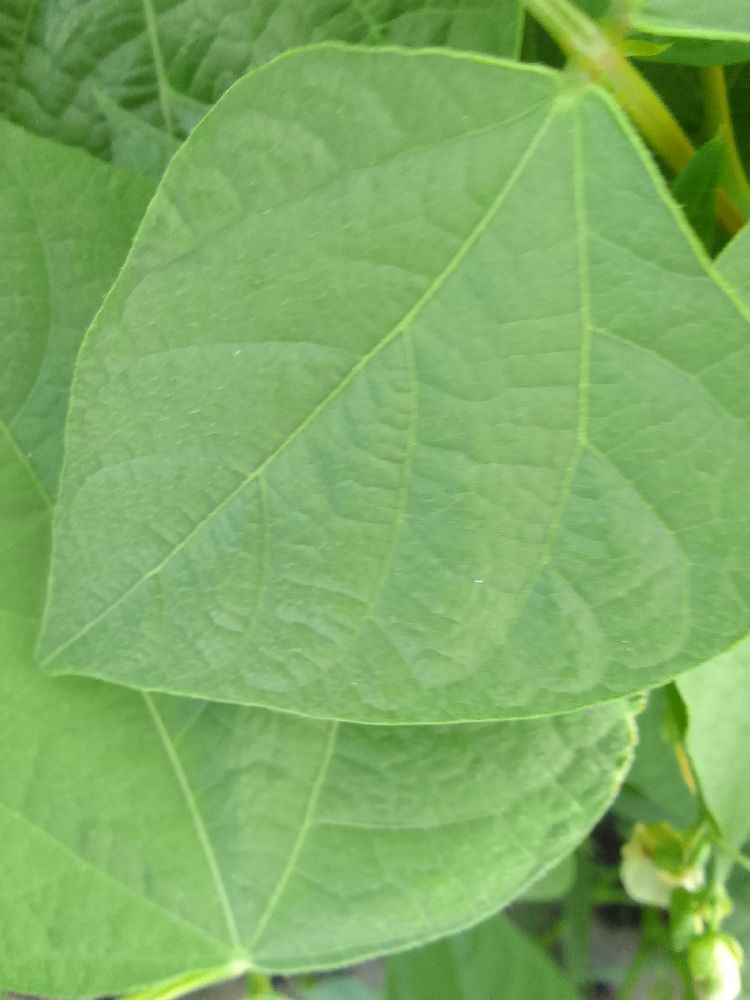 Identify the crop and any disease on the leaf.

common bean, healthy
